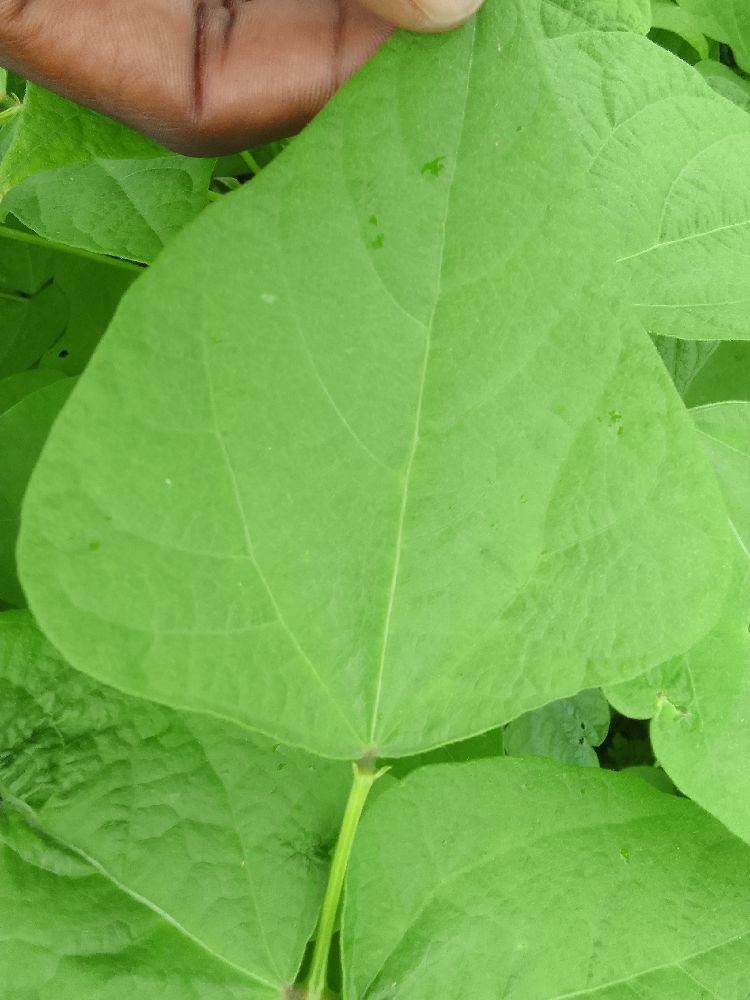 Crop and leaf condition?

common bean, healthy
